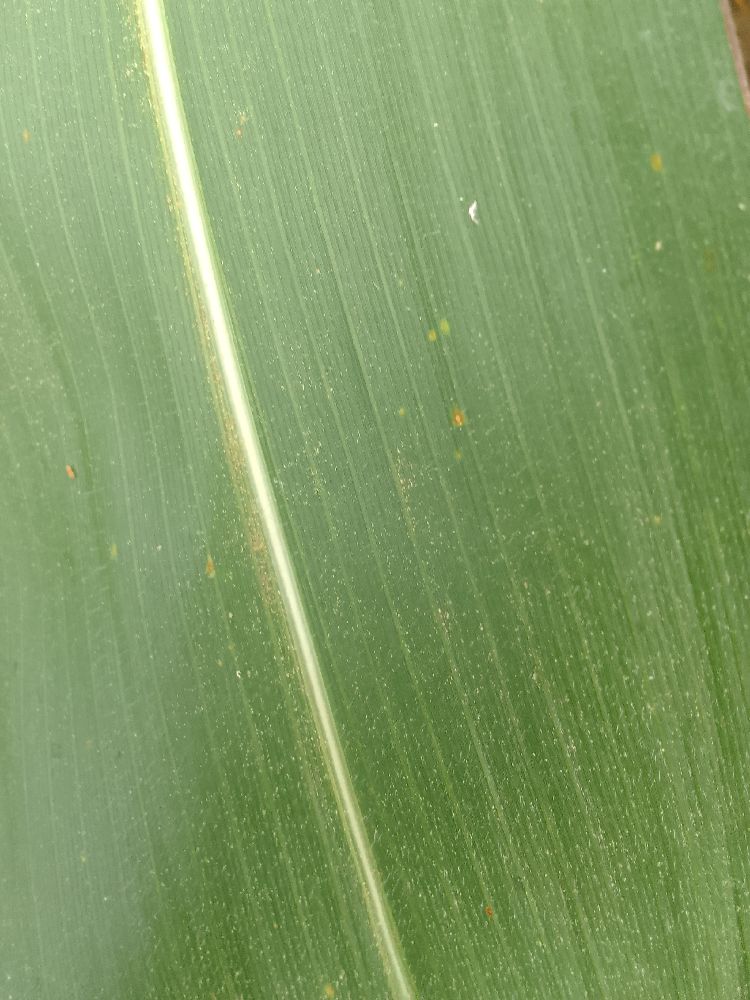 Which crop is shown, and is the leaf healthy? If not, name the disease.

maize, healthy
